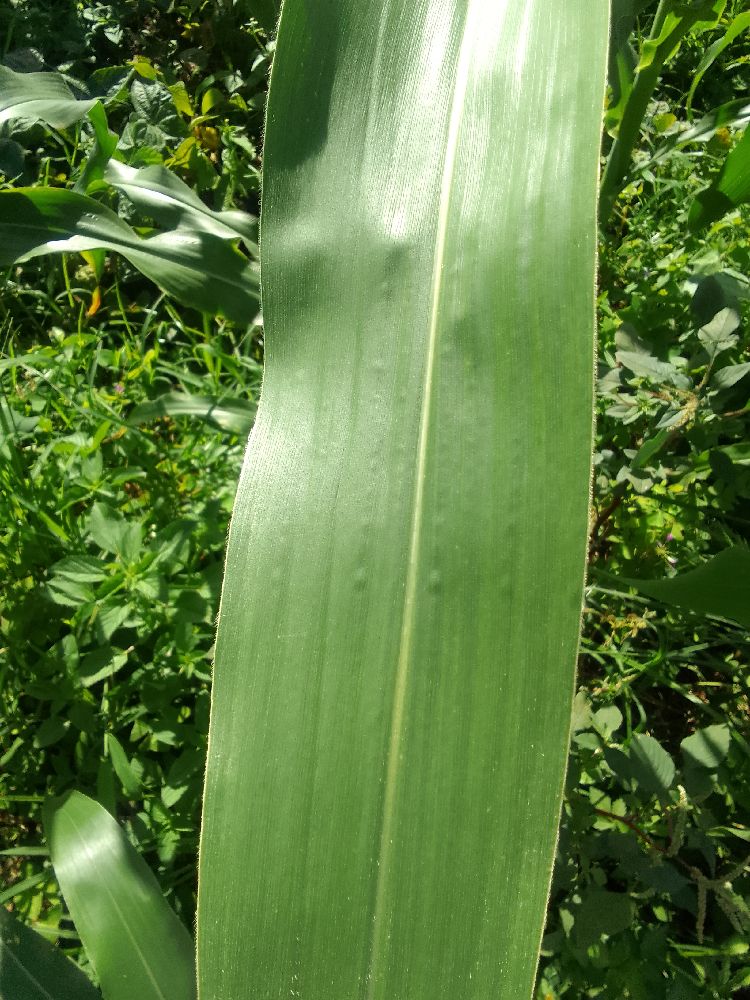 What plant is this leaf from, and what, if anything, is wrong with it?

maize, healthy
